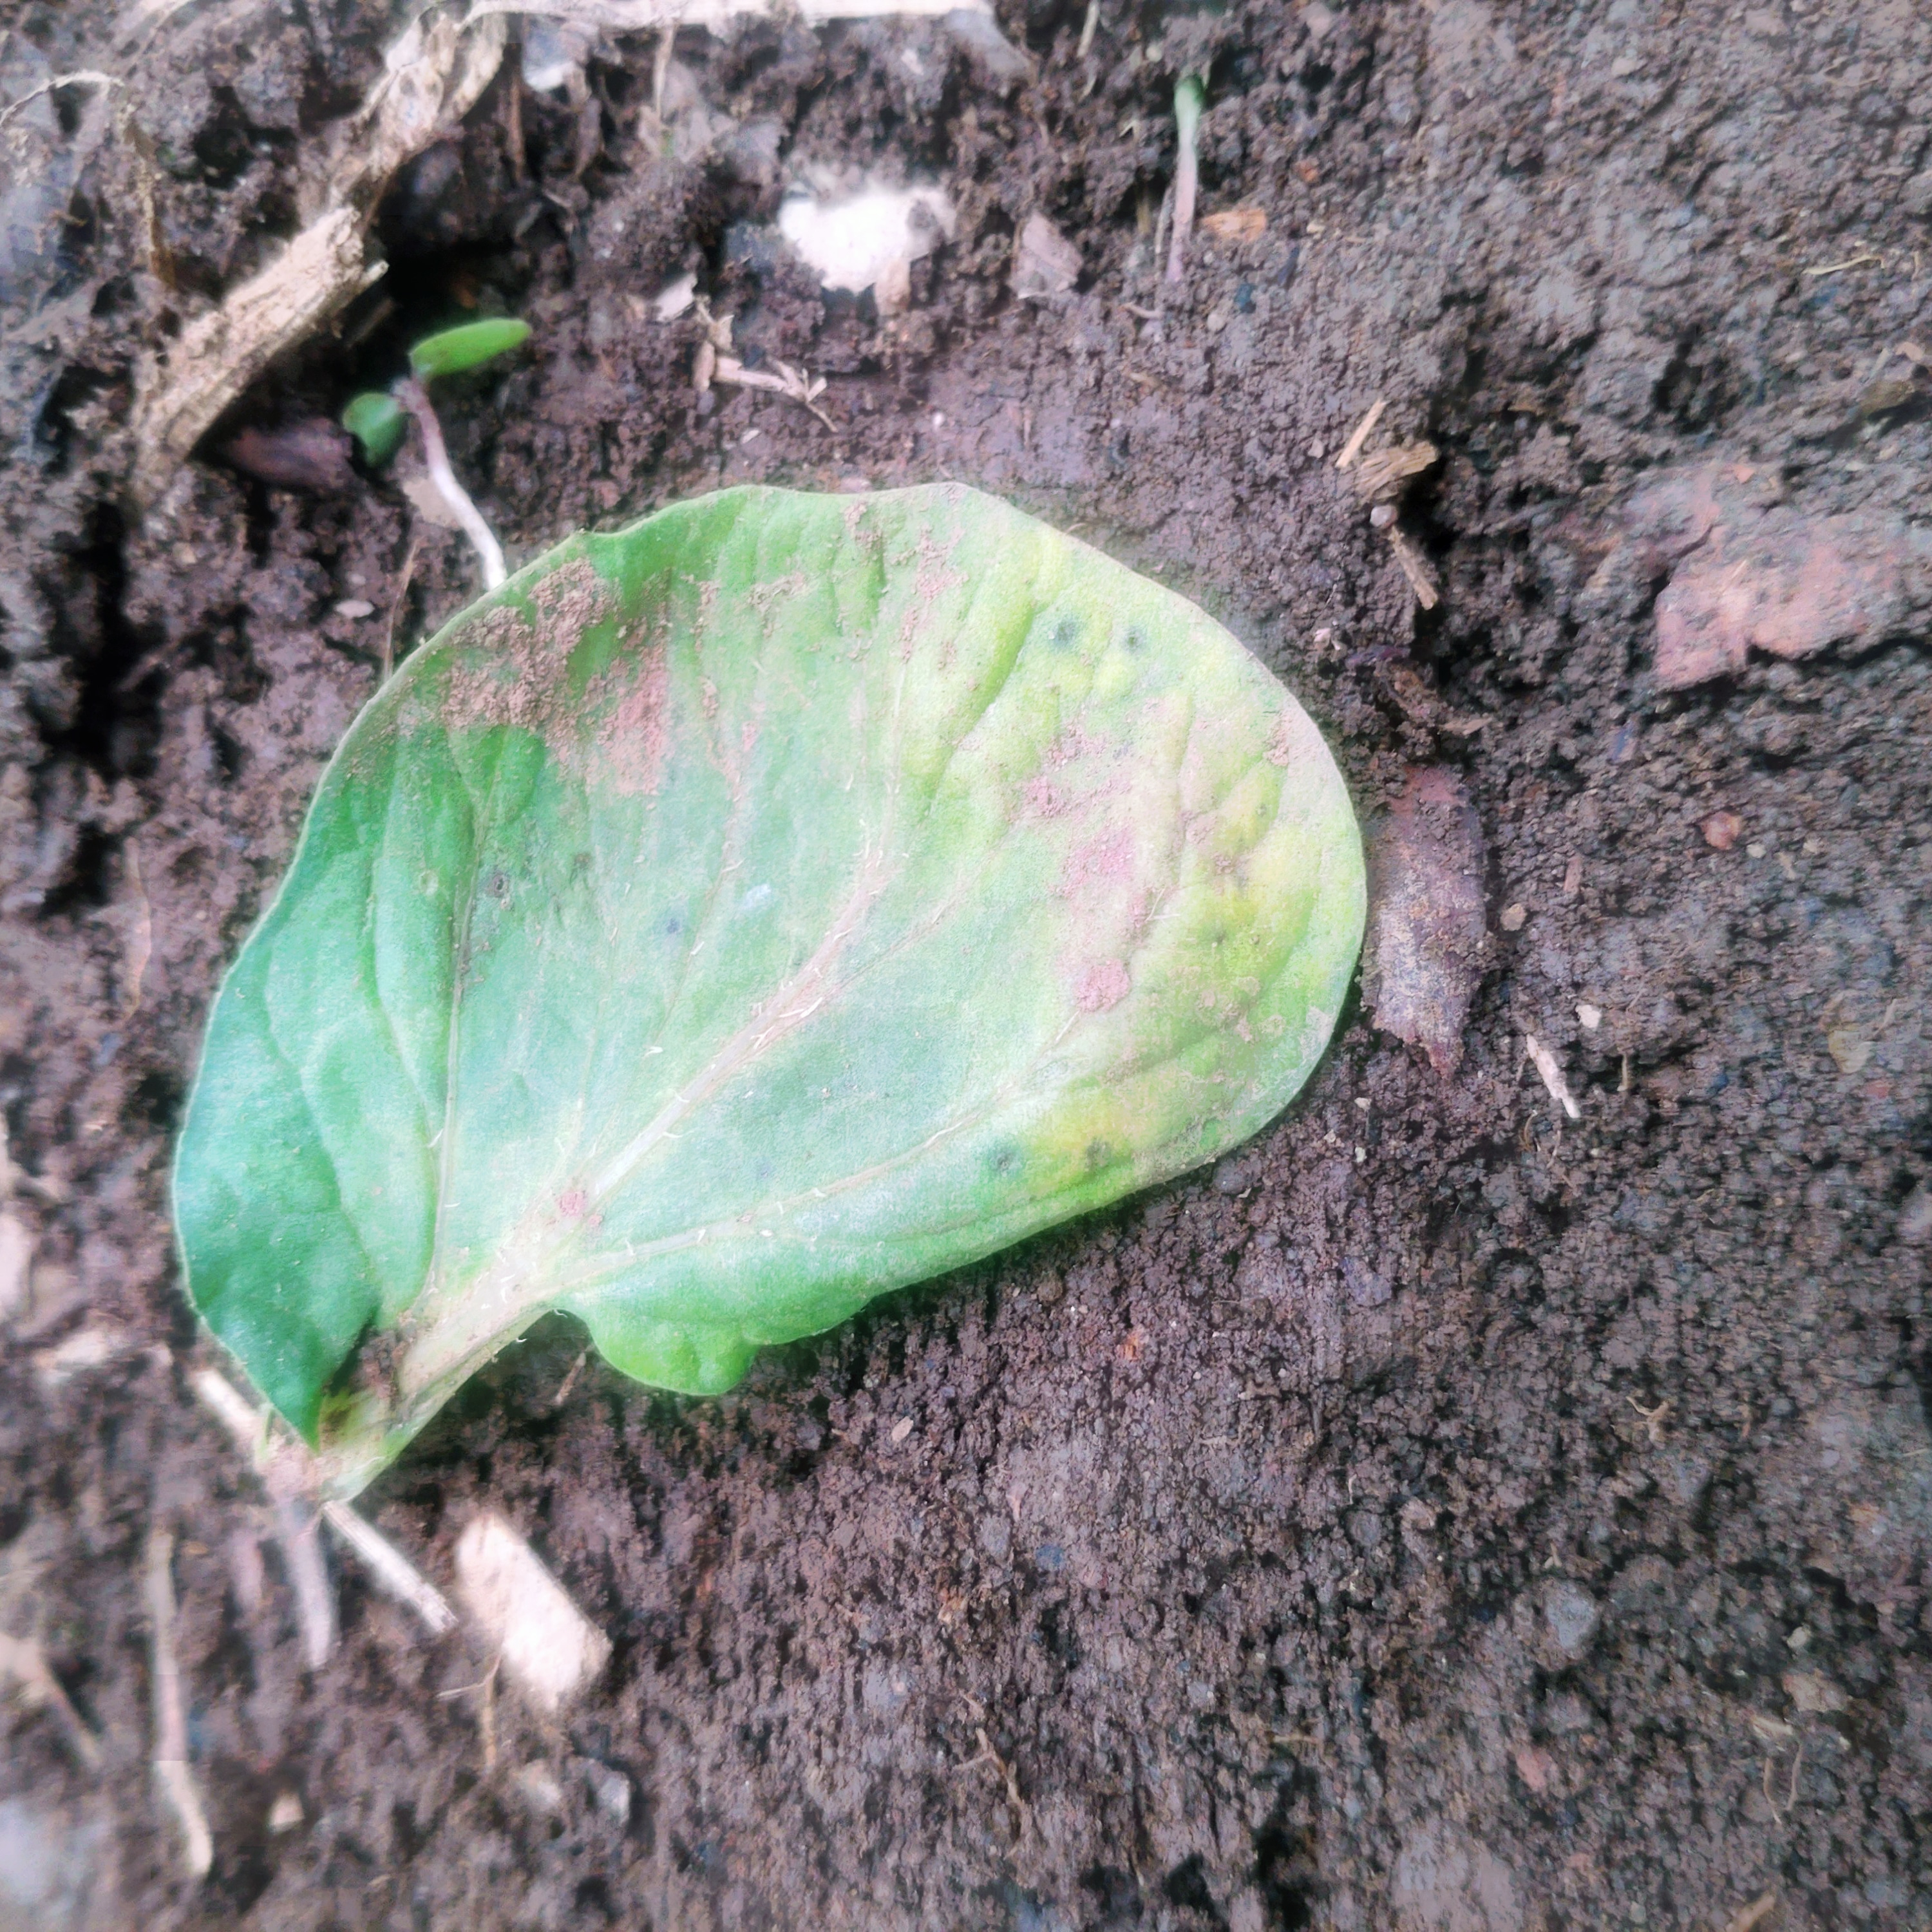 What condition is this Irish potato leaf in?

late blight
